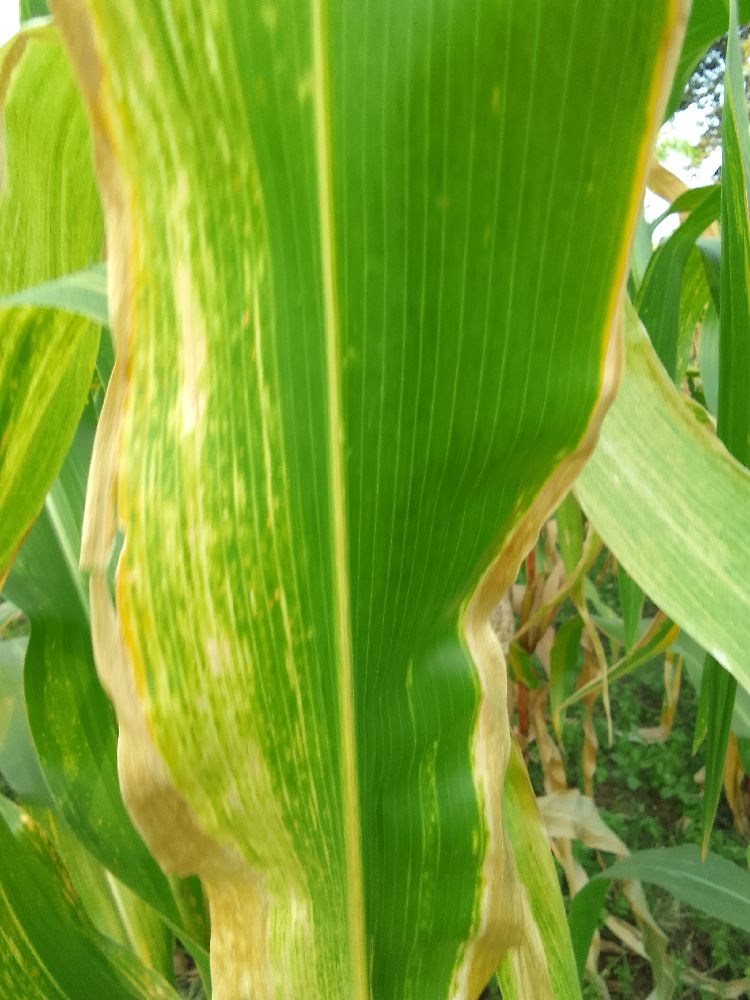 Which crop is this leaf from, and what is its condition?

maize, maize lethal necrosis
